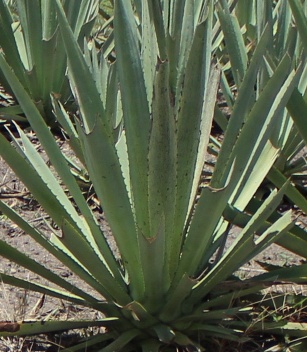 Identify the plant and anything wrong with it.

agave, spotted
